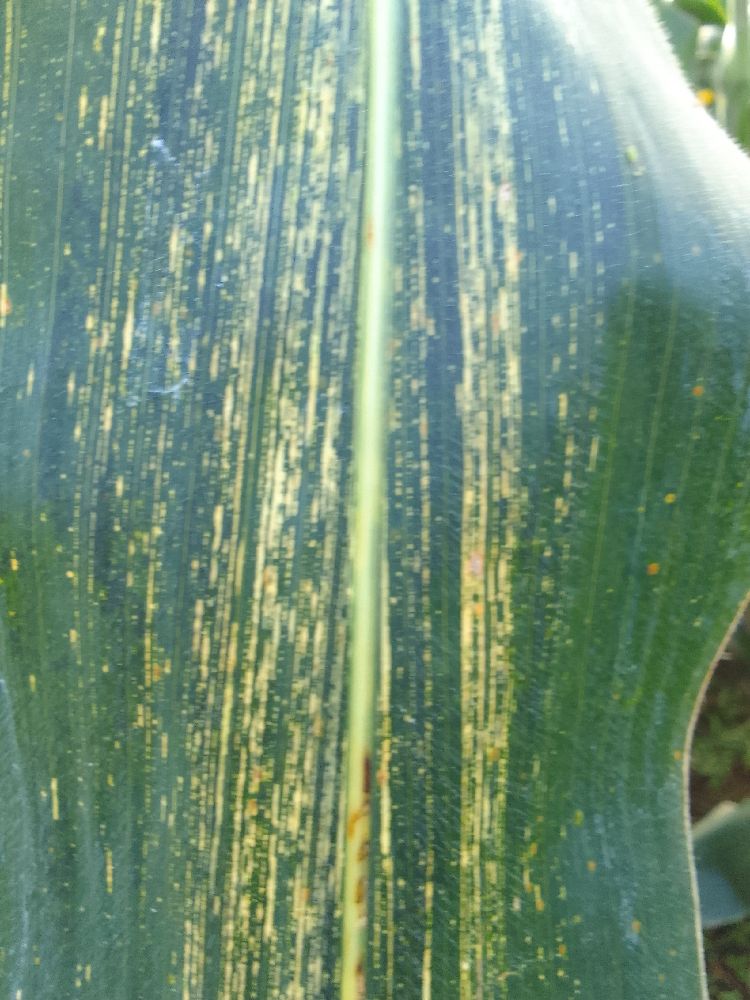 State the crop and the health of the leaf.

maize, maize streak virus
